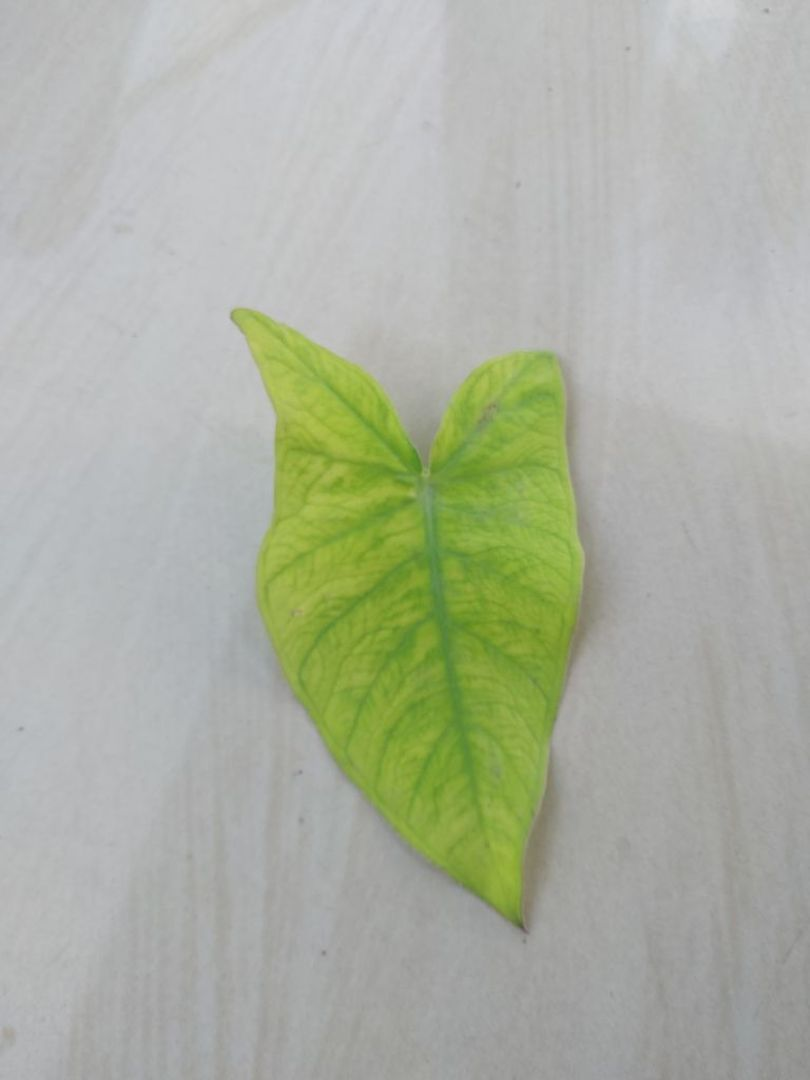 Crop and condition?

taro, mosaic
